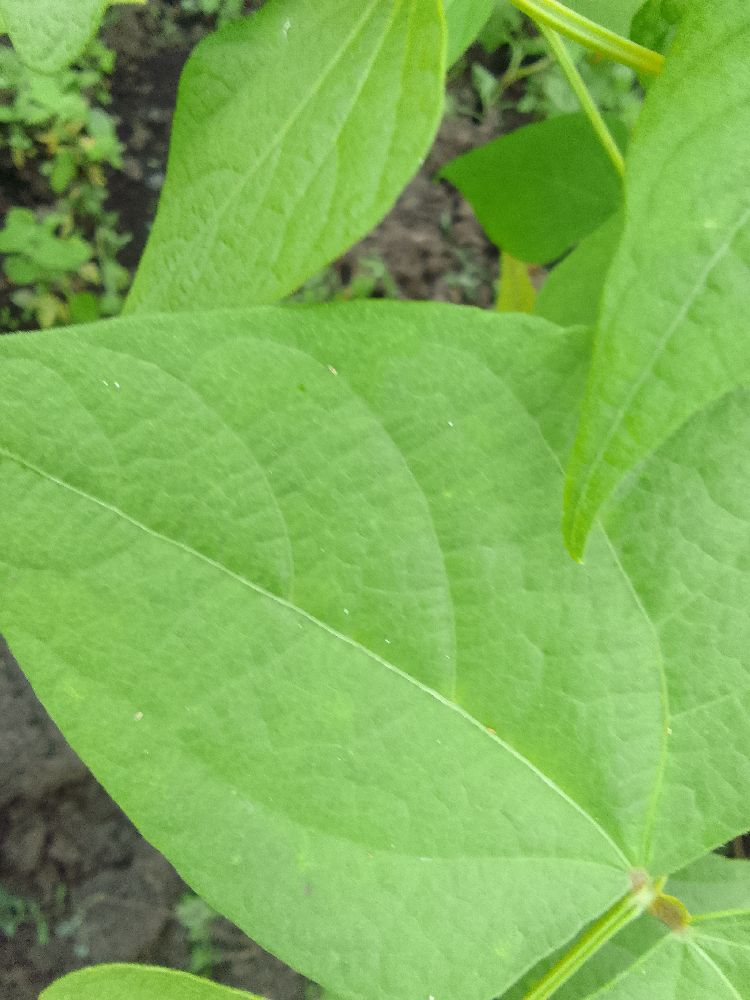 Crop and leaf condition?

common bean, healthy
